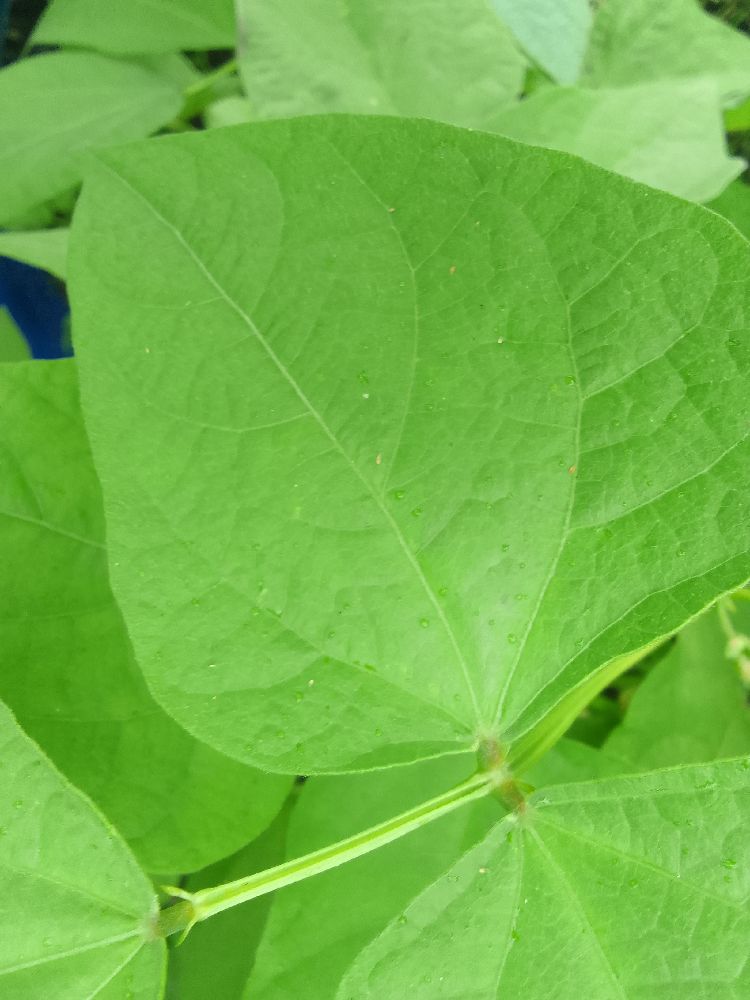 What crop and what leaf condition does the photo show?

common bean, healthy
